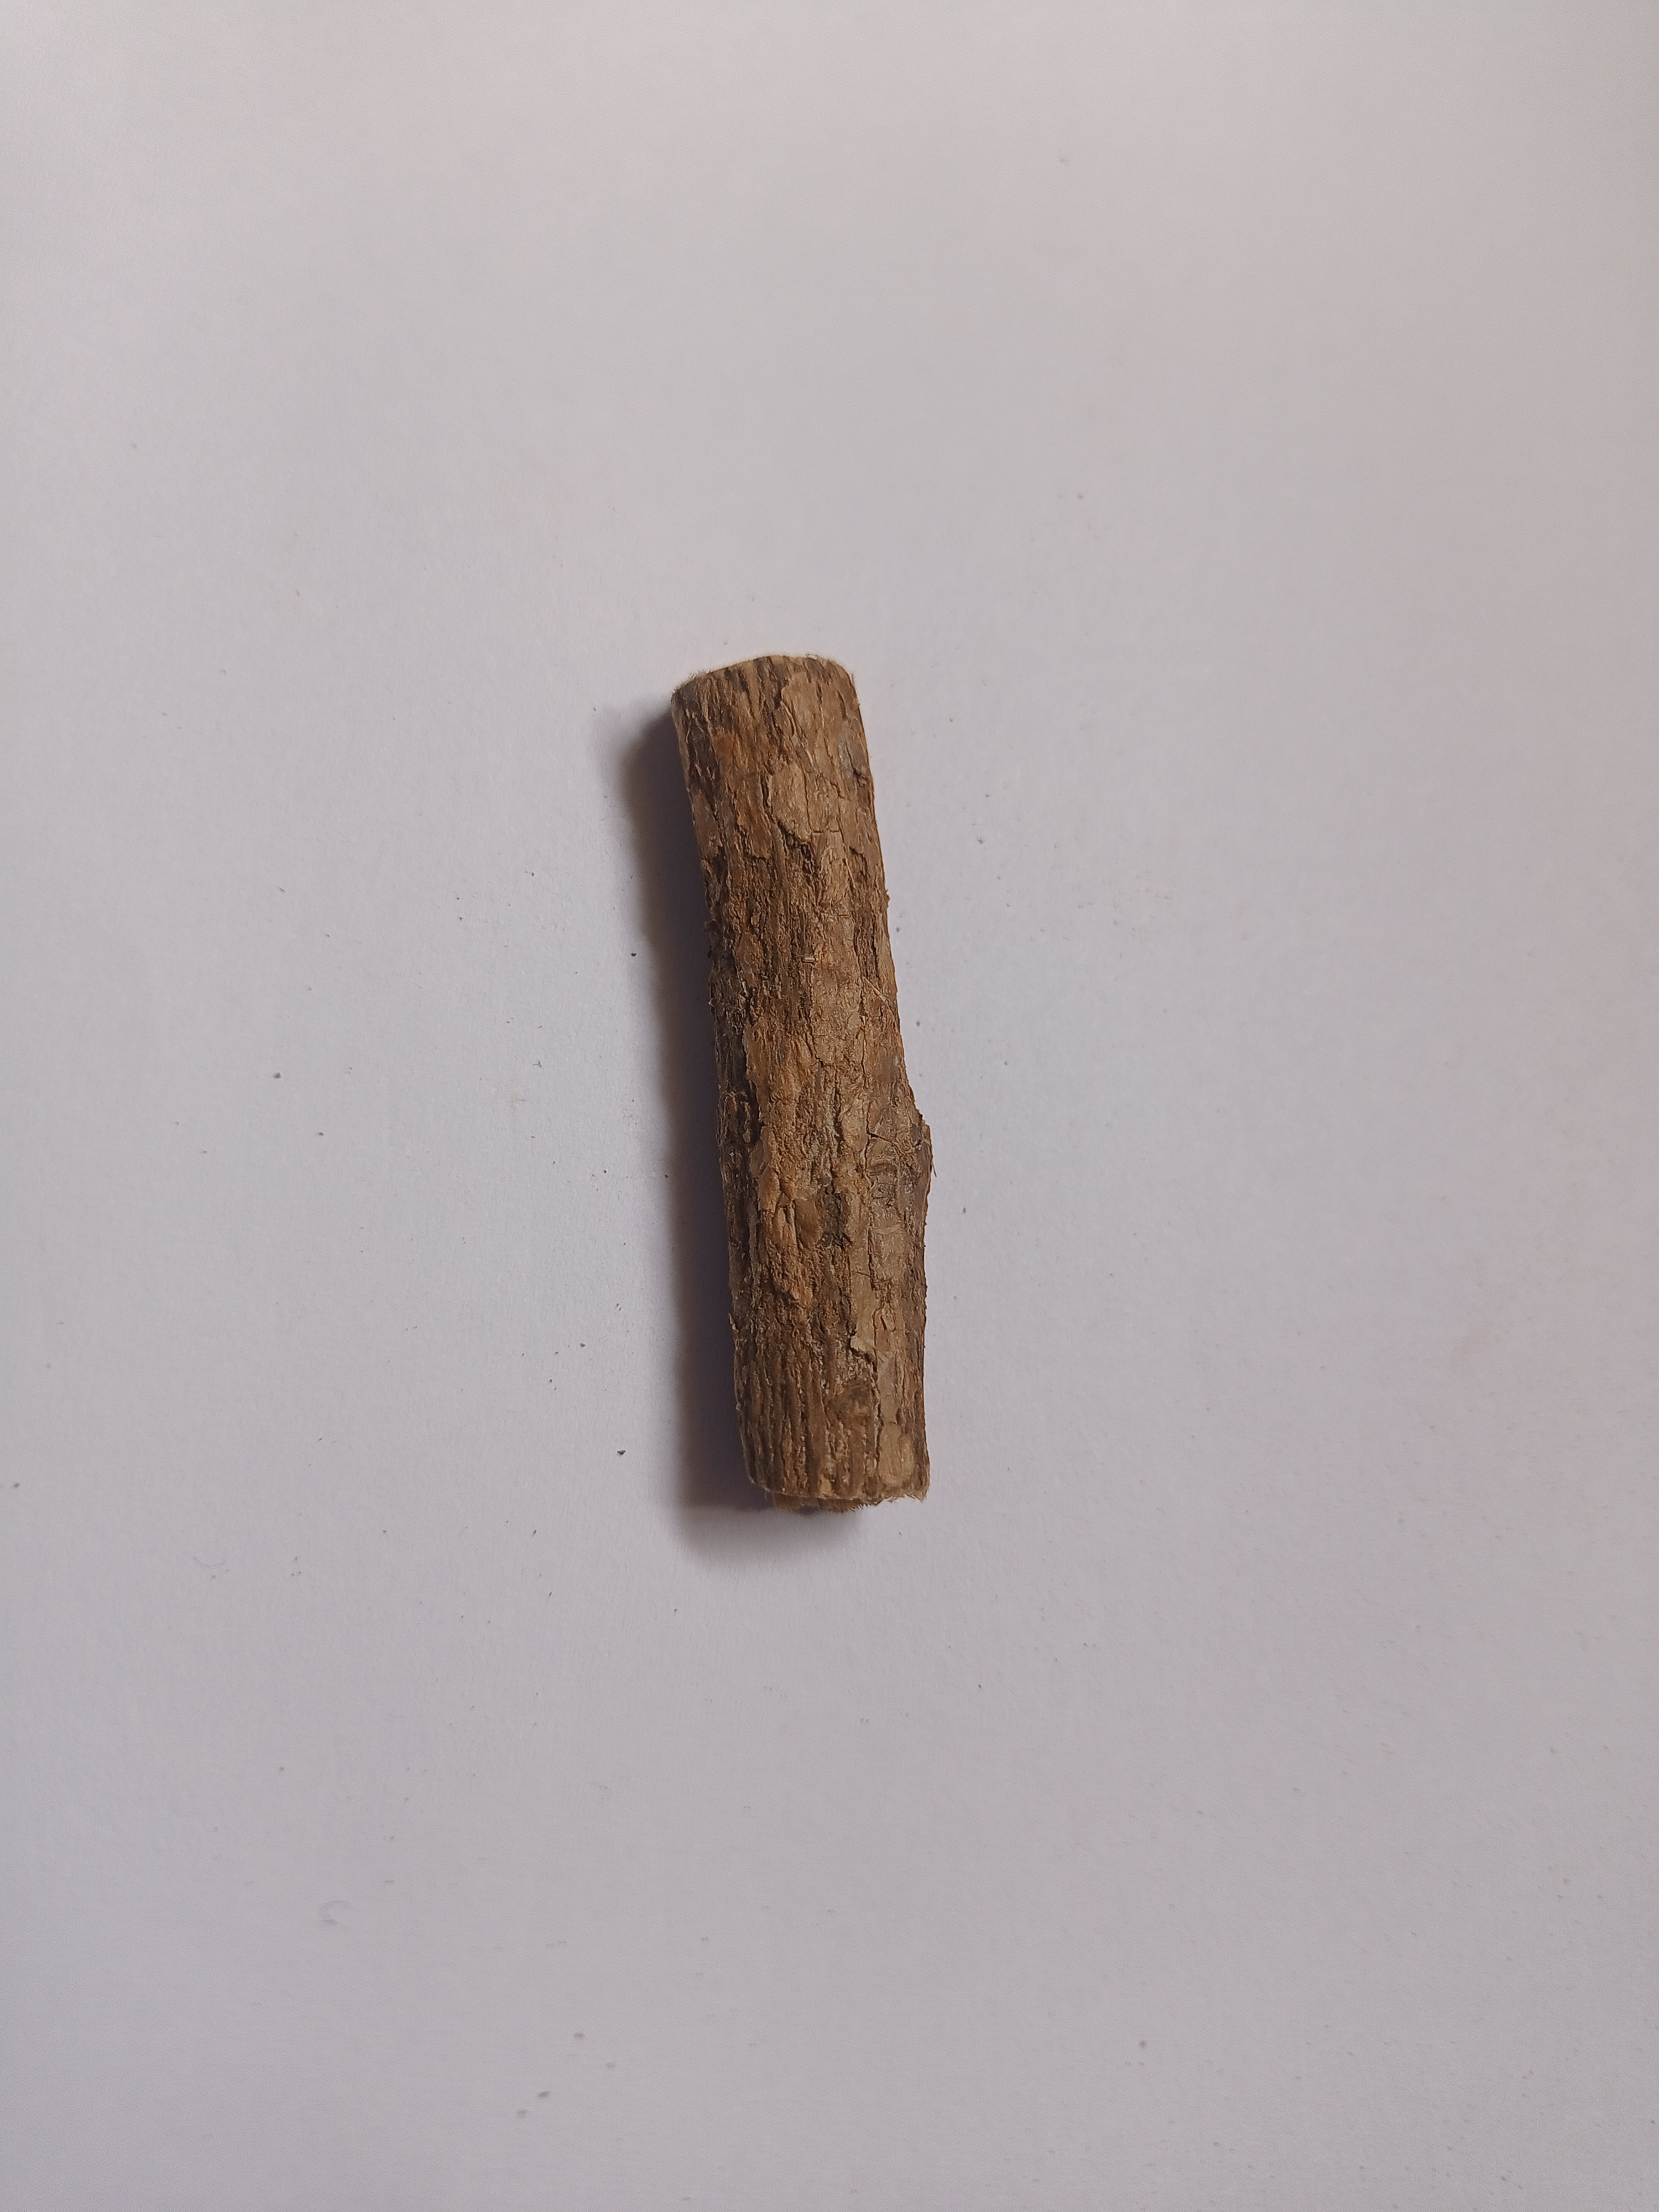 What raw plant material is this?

jesthamadh
